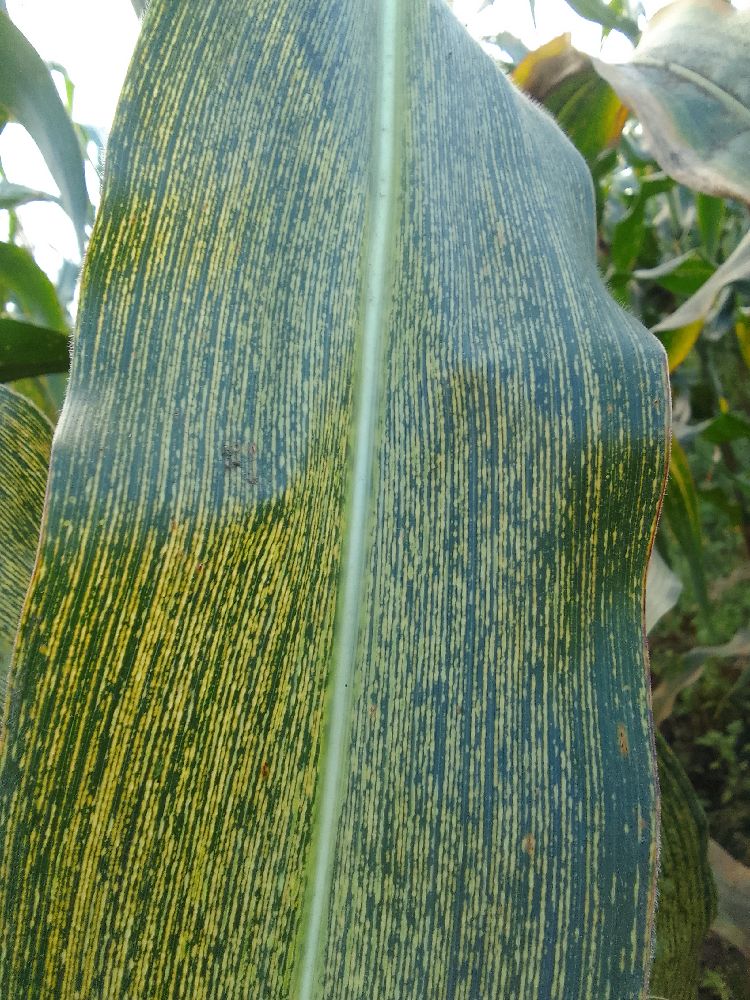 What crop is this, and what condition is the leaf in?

maize, maize streak virus
